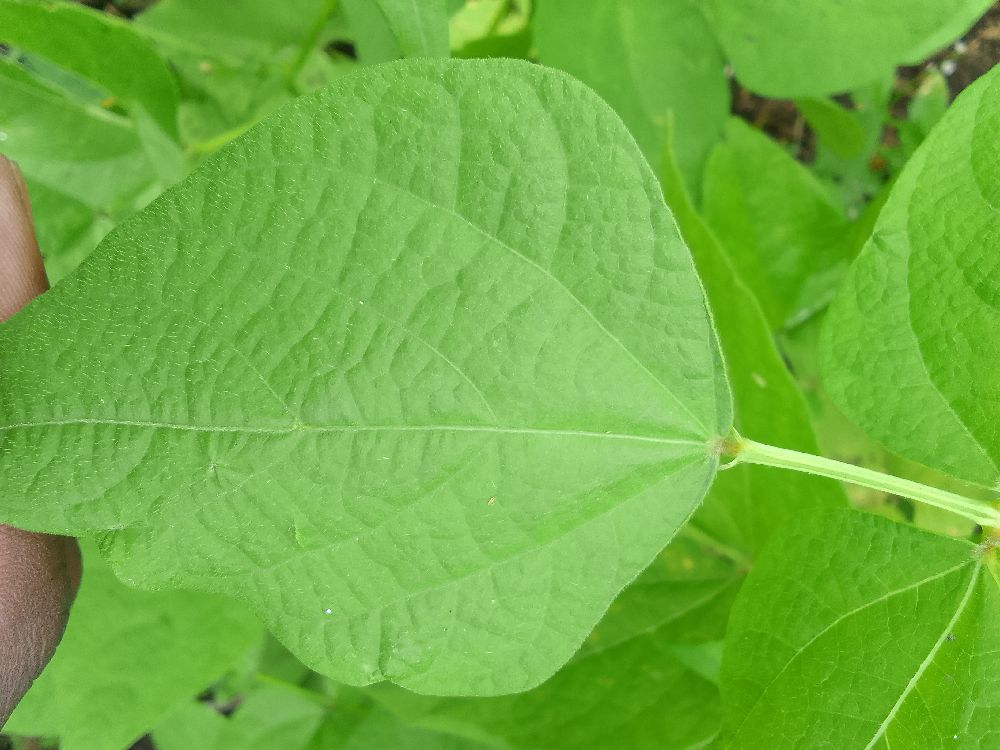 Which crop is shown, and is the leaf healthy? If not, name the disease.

common bean, healthy
